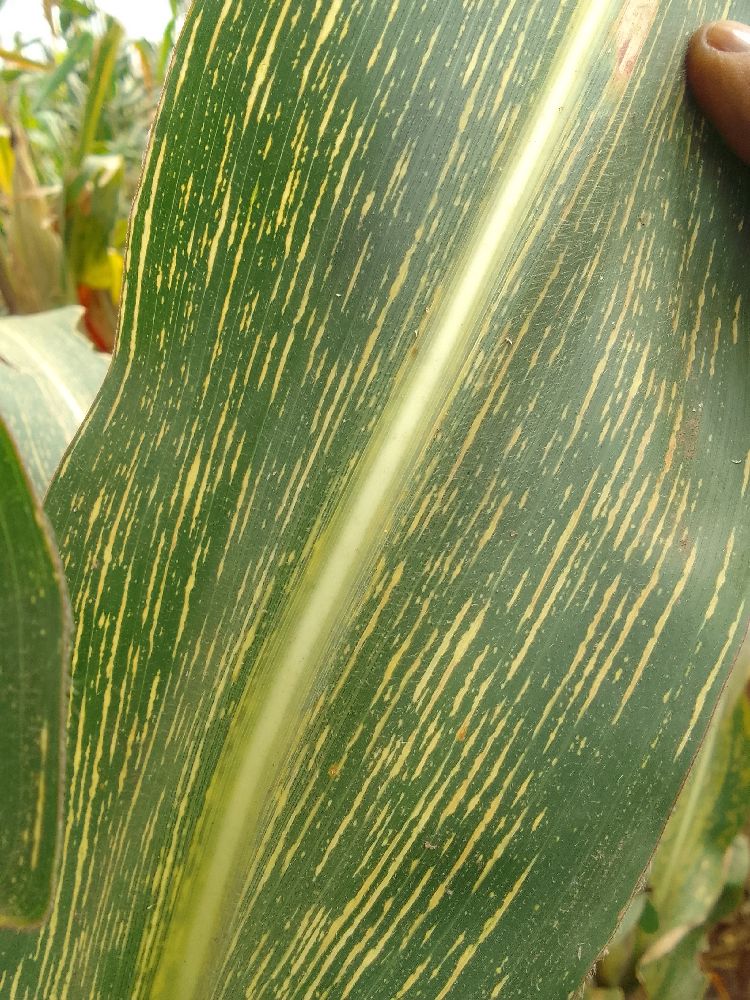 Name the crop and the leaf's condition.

maize, maize streak virus
